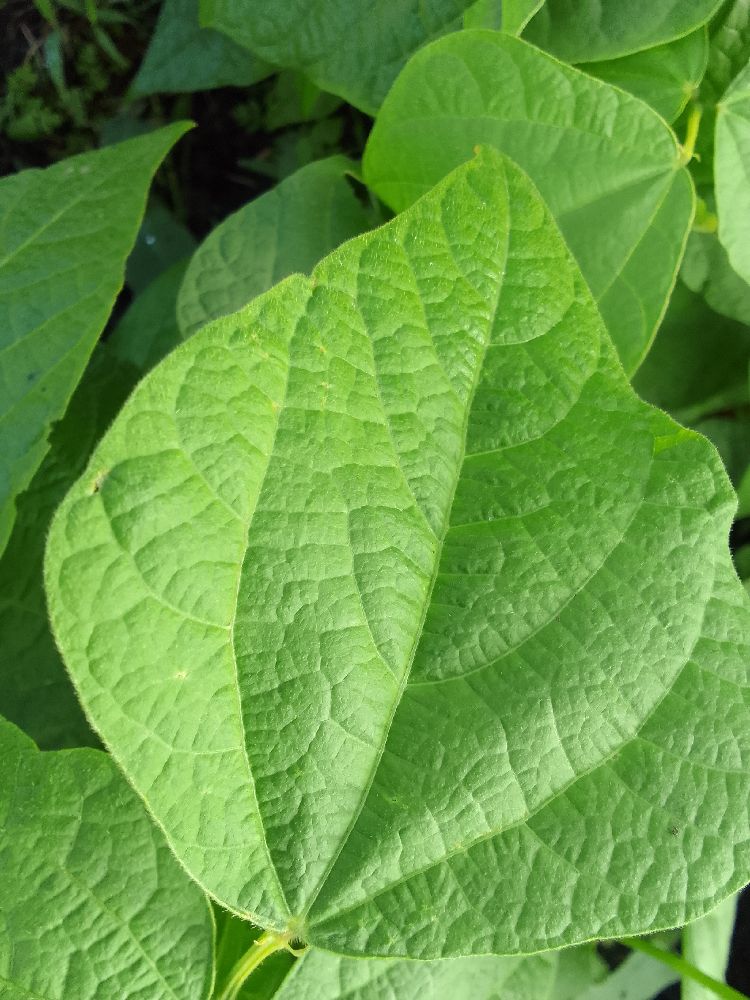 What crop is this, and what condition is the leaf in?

common bean, healthy
